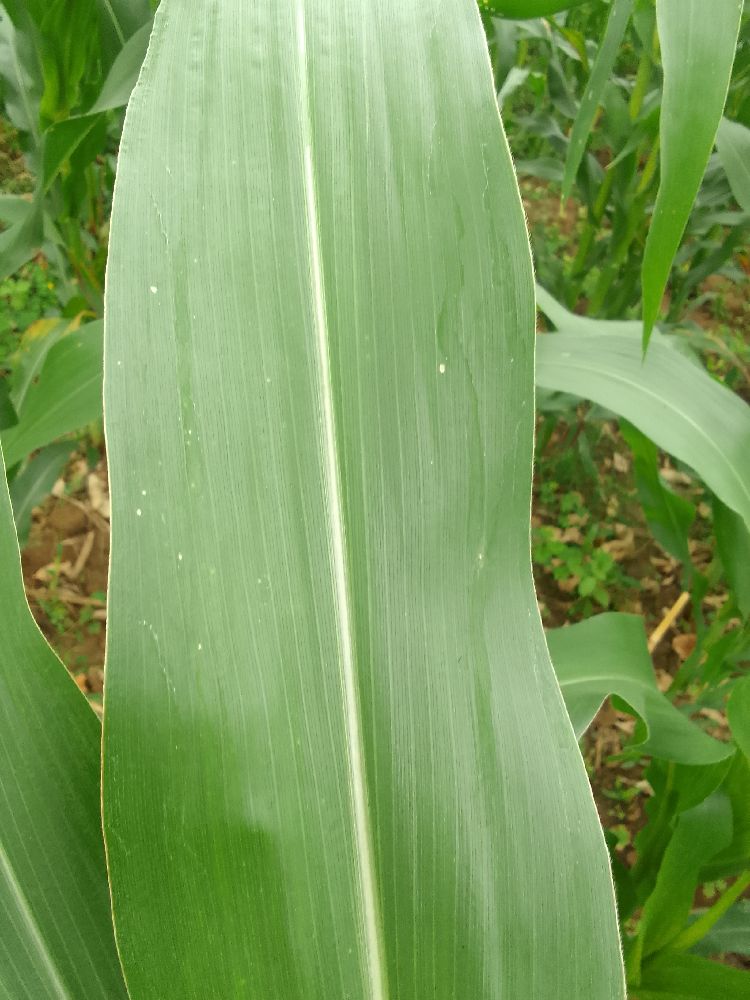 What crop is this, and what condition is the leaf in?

maize, healthy
